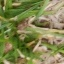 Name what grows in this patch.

grass
